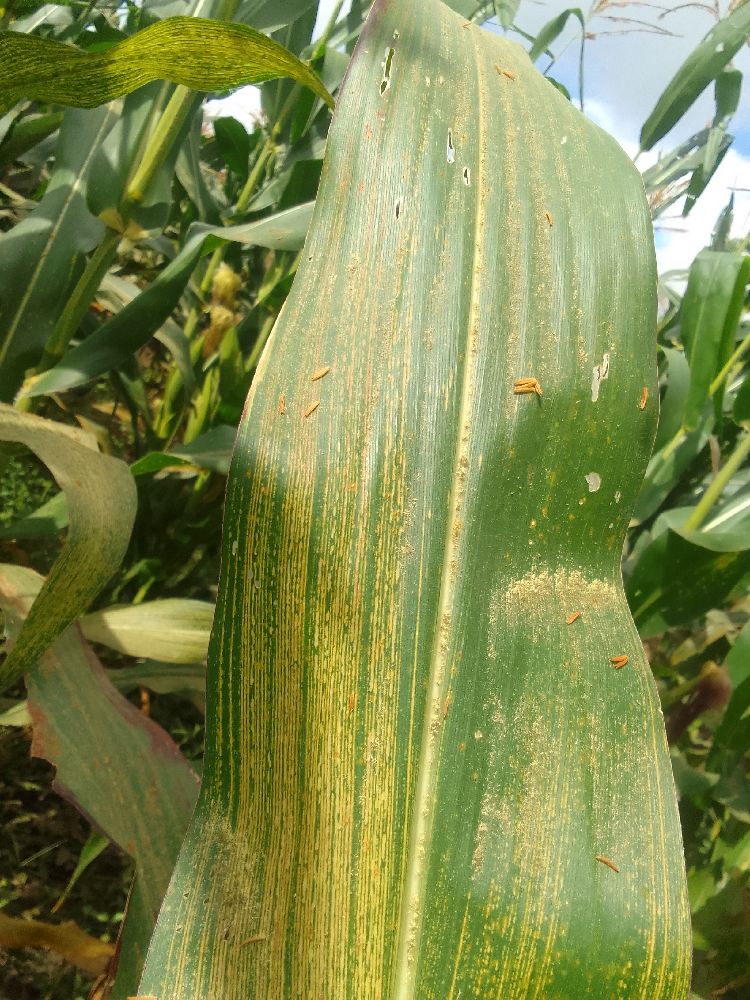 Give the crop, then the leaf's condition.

maize, maize streak virus
